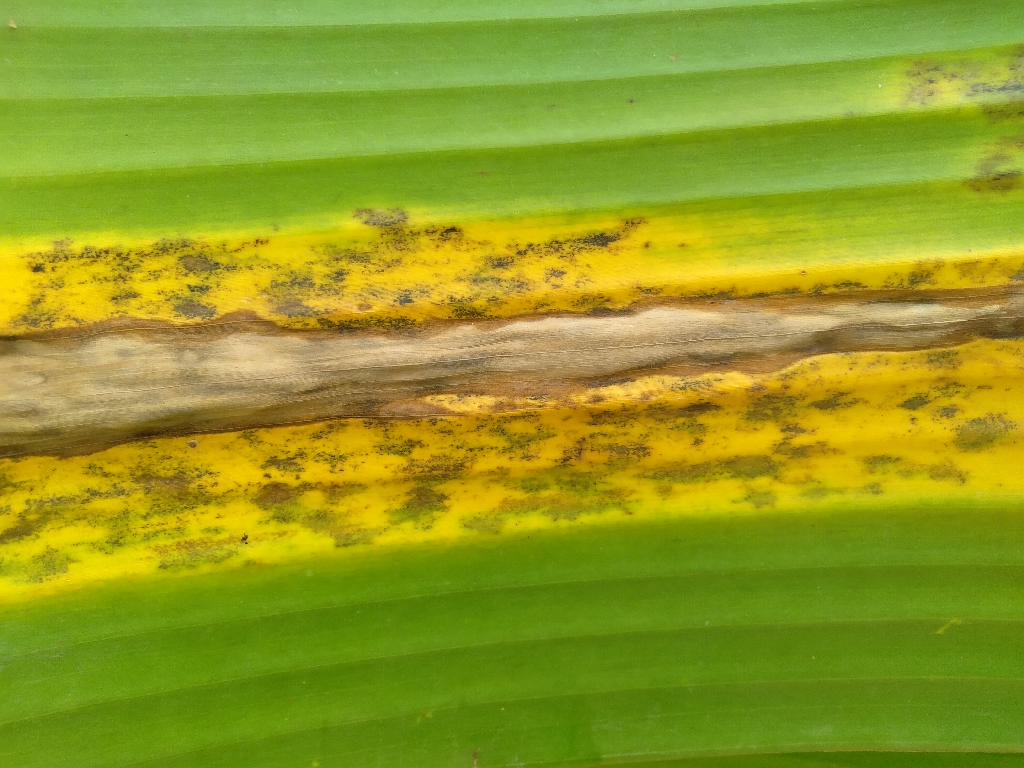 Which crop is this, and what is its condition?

banana, black sigatoka
